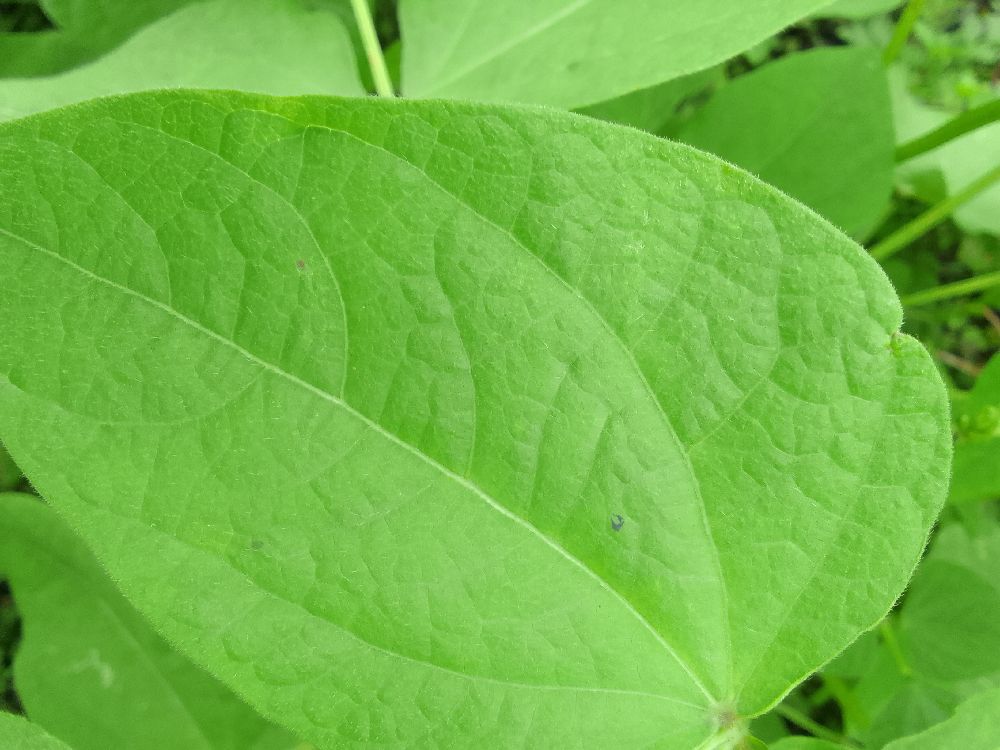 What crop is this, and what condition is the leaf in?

common bean, healthy
